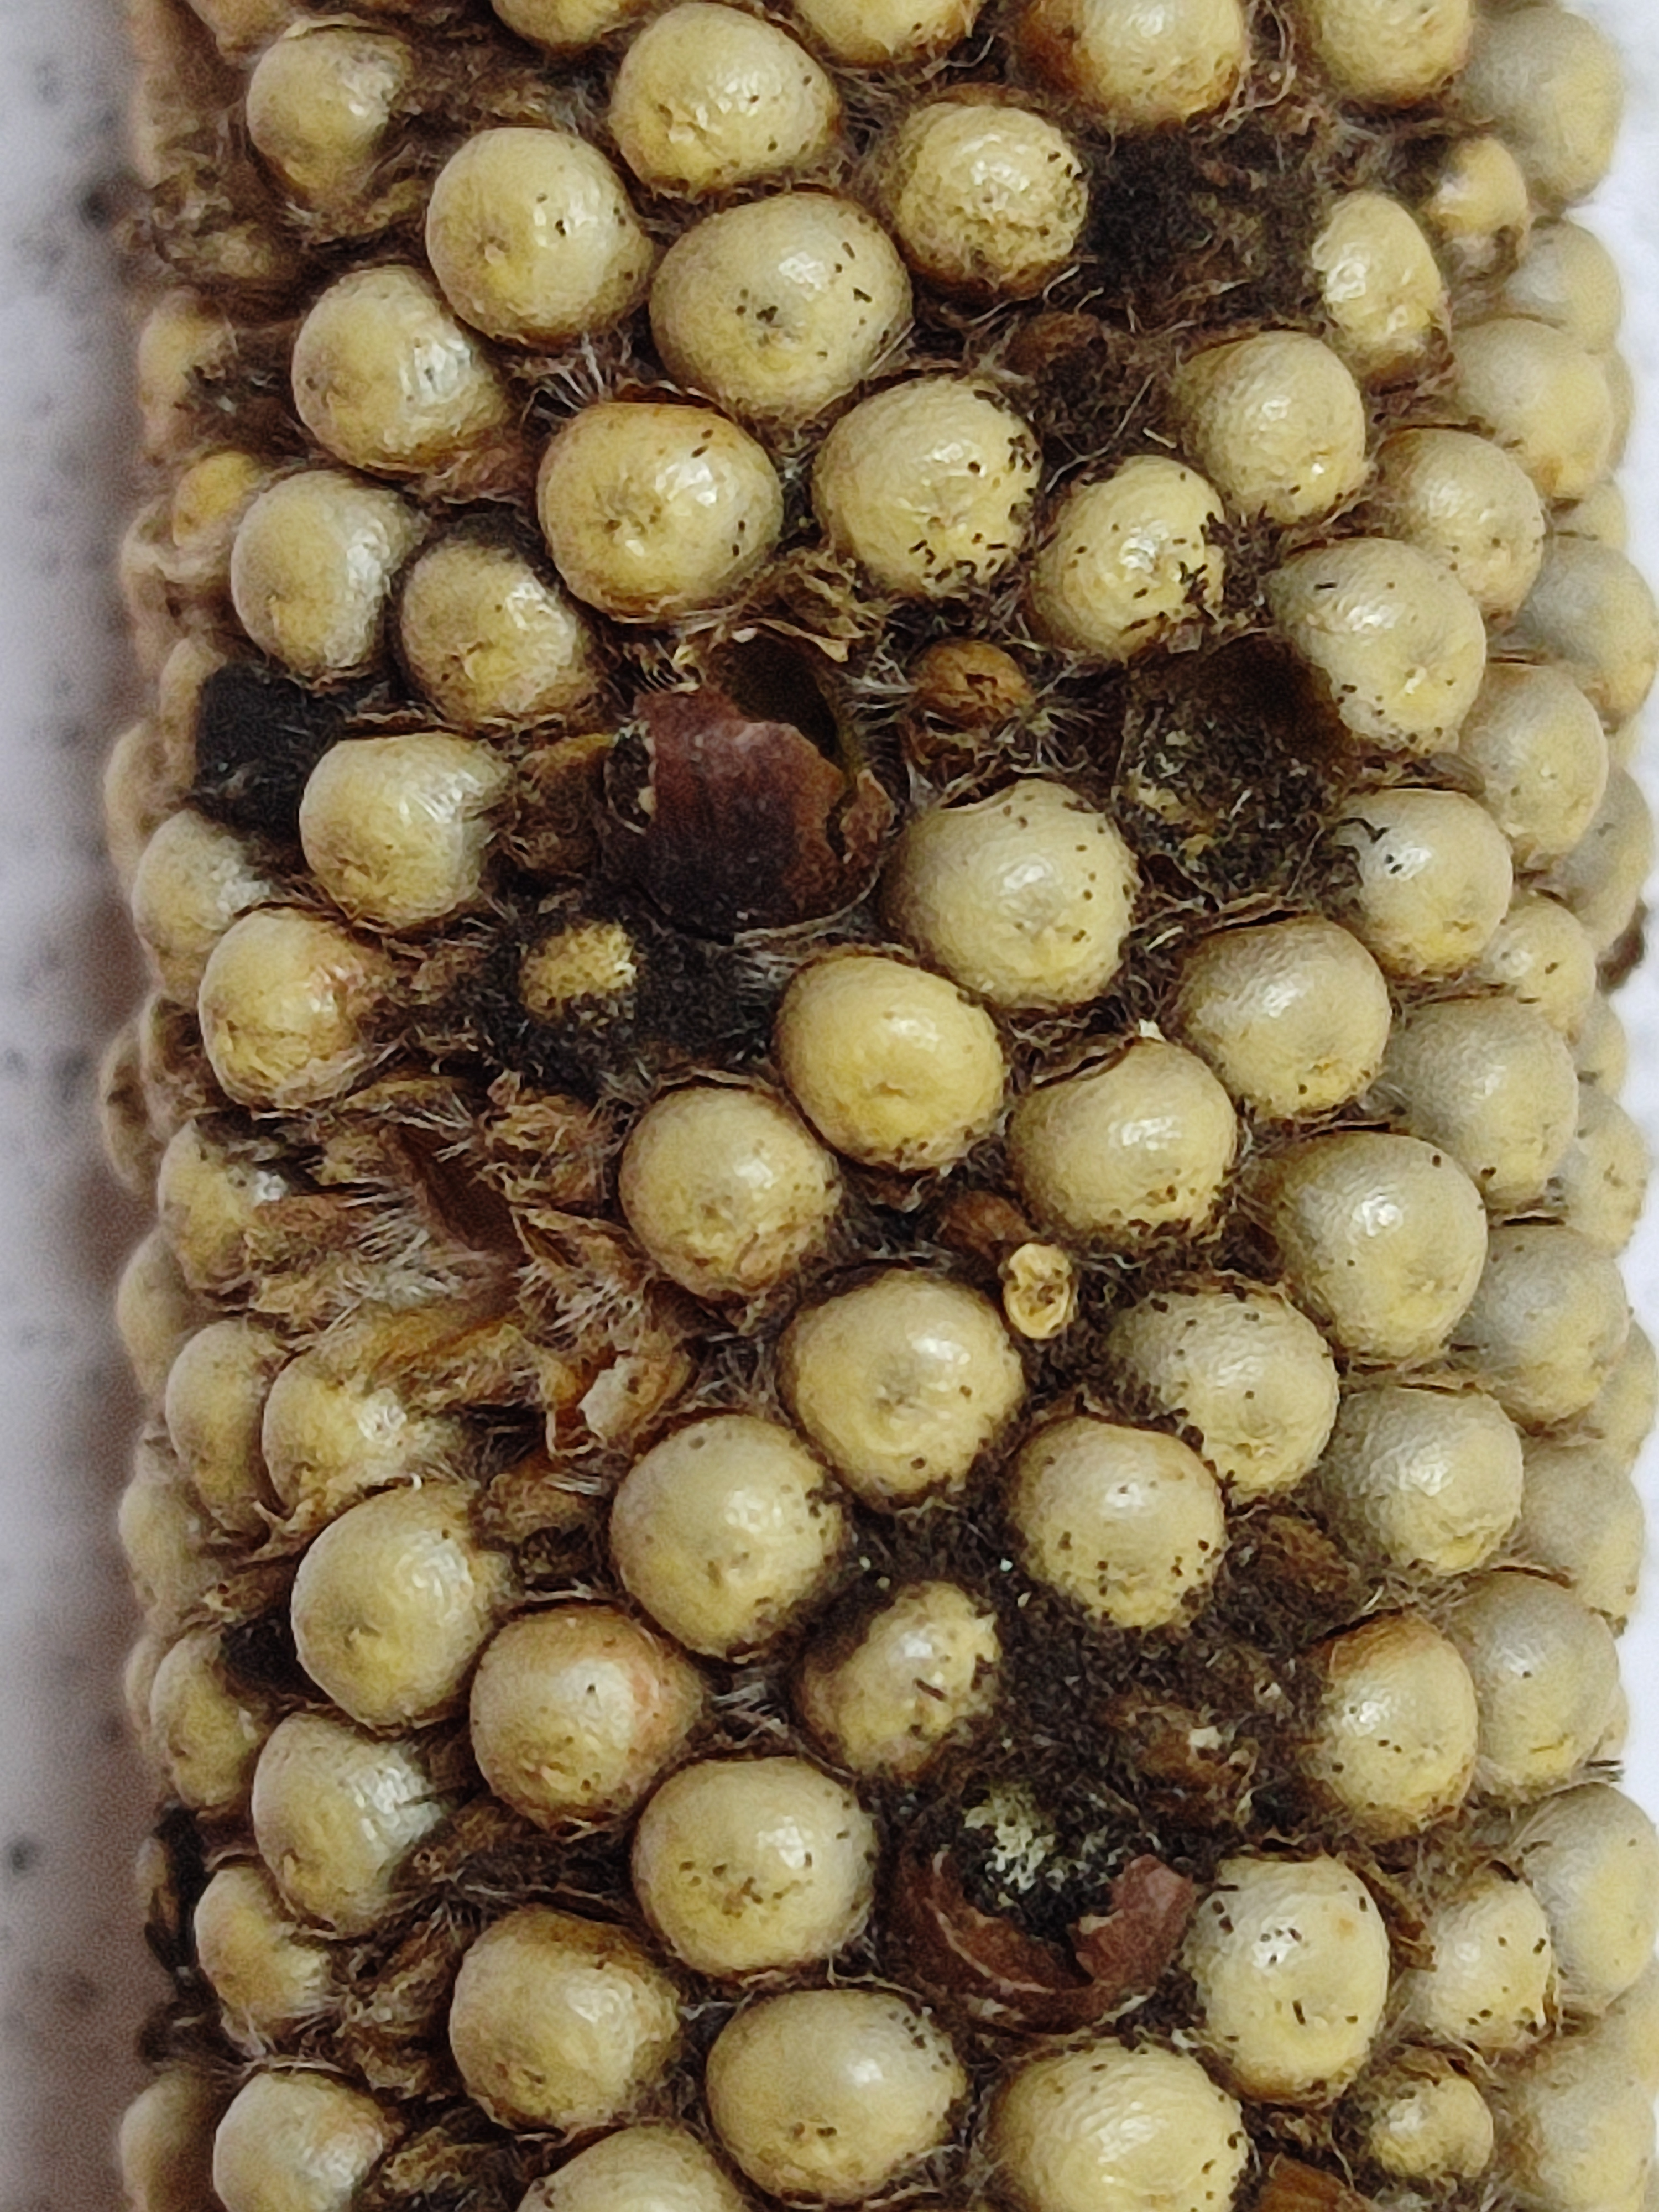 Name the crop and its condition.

pearl millet, smut
